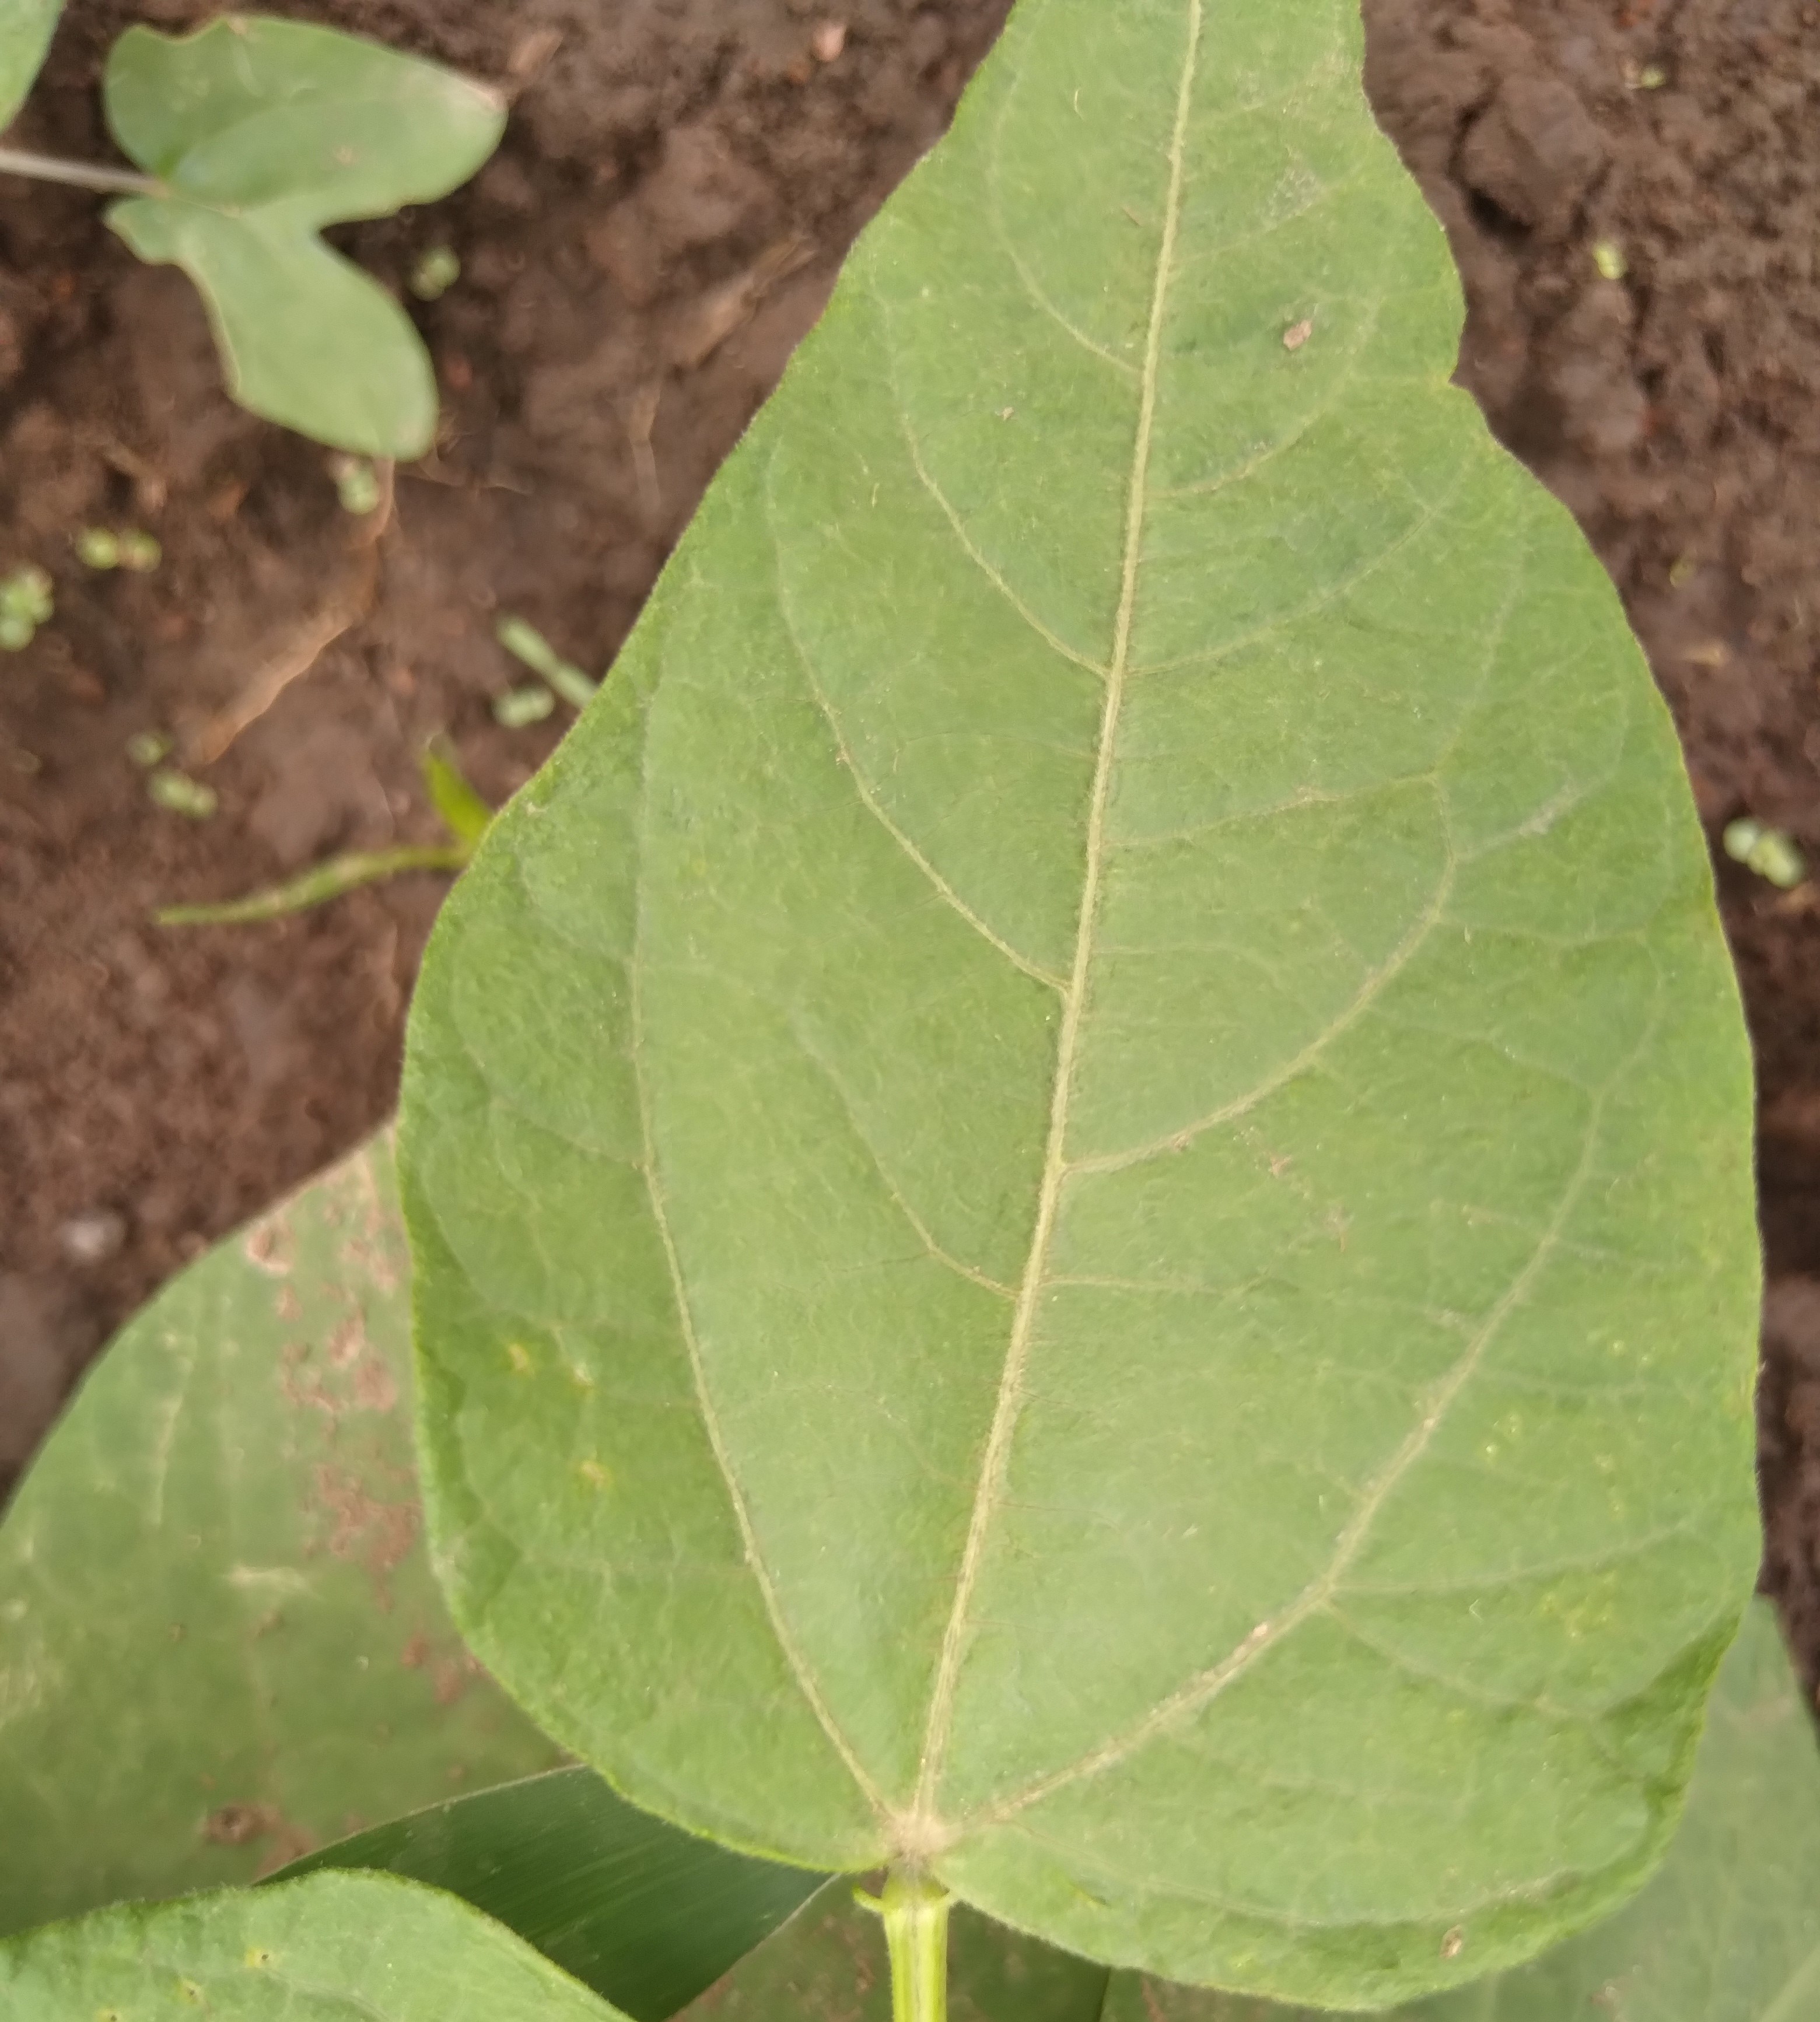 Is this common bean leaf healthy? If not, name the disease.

healthy
